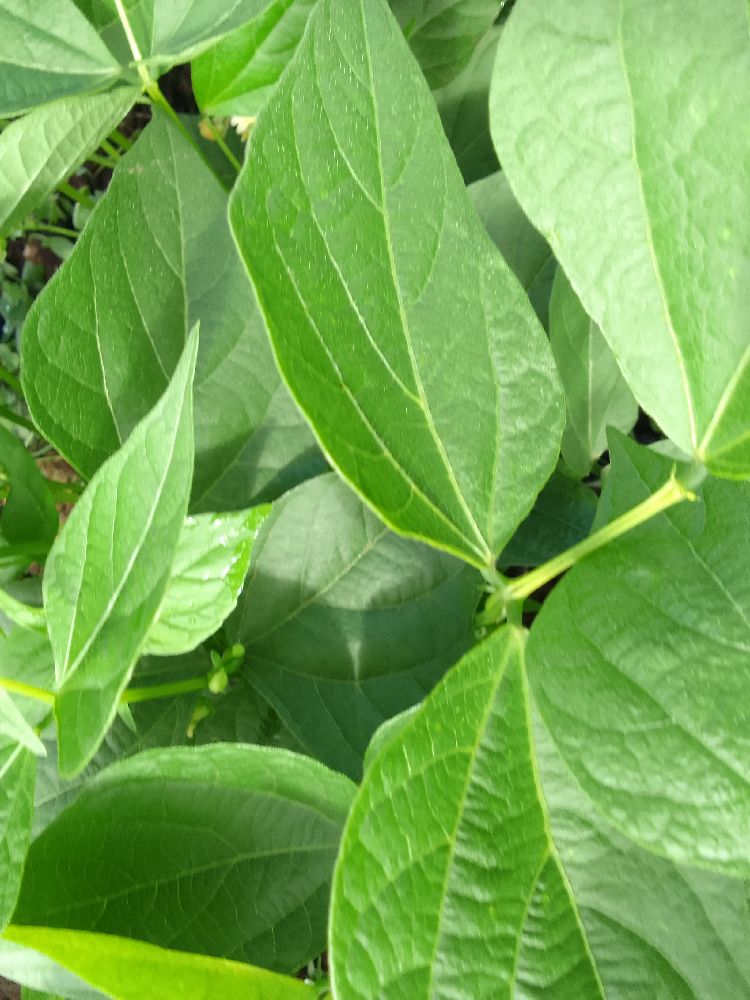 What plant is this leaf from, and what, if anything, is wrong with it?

common bean, healthy
